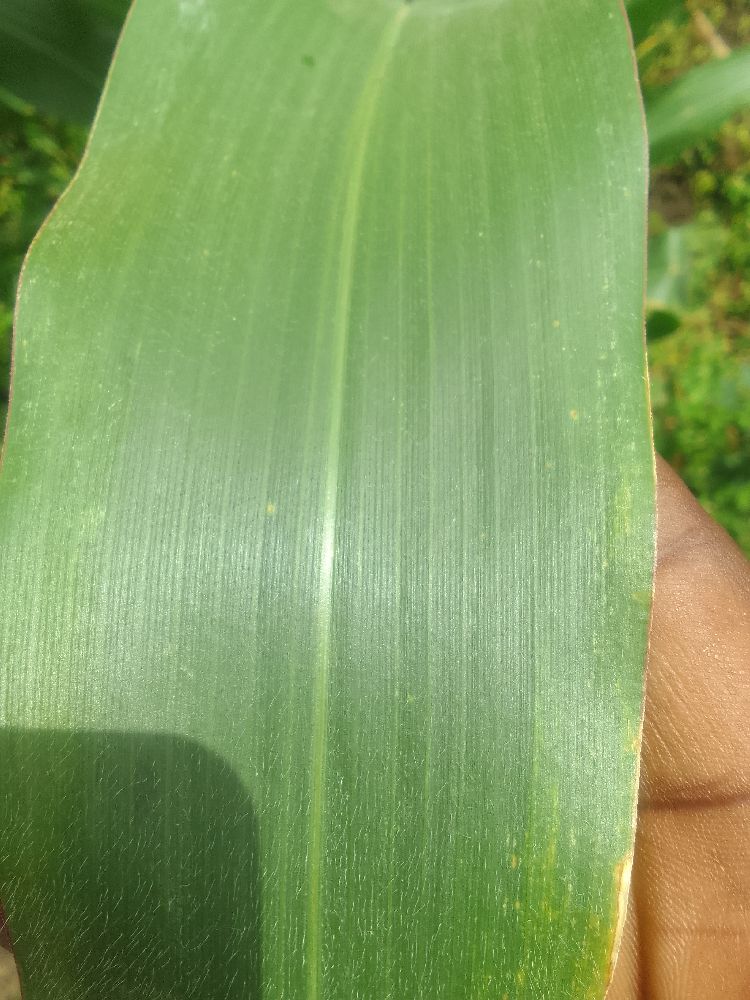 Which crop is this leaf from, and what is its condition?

maize, healthy
